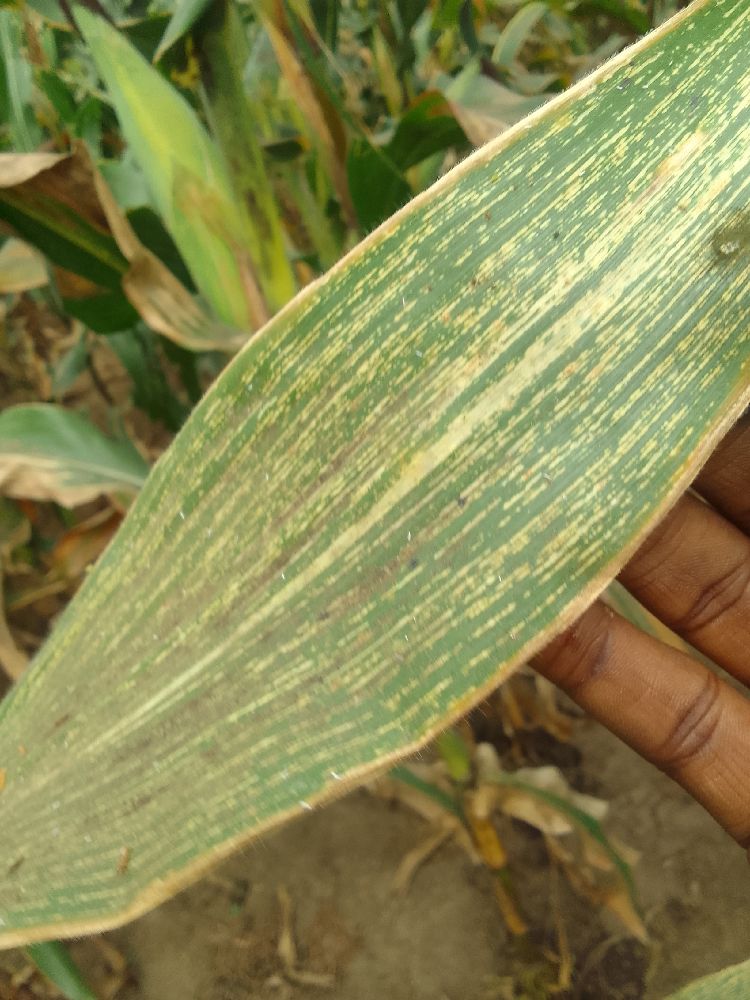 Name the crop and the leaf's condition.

maize, maize streak virus
